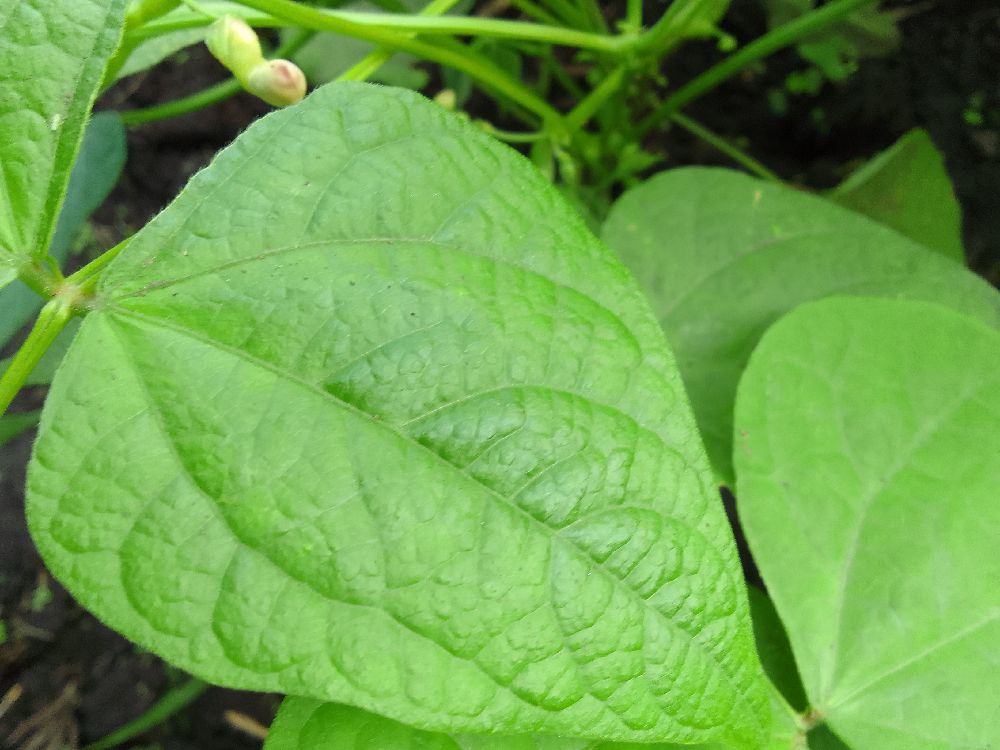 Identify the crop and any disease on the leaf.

common bean, healthy
